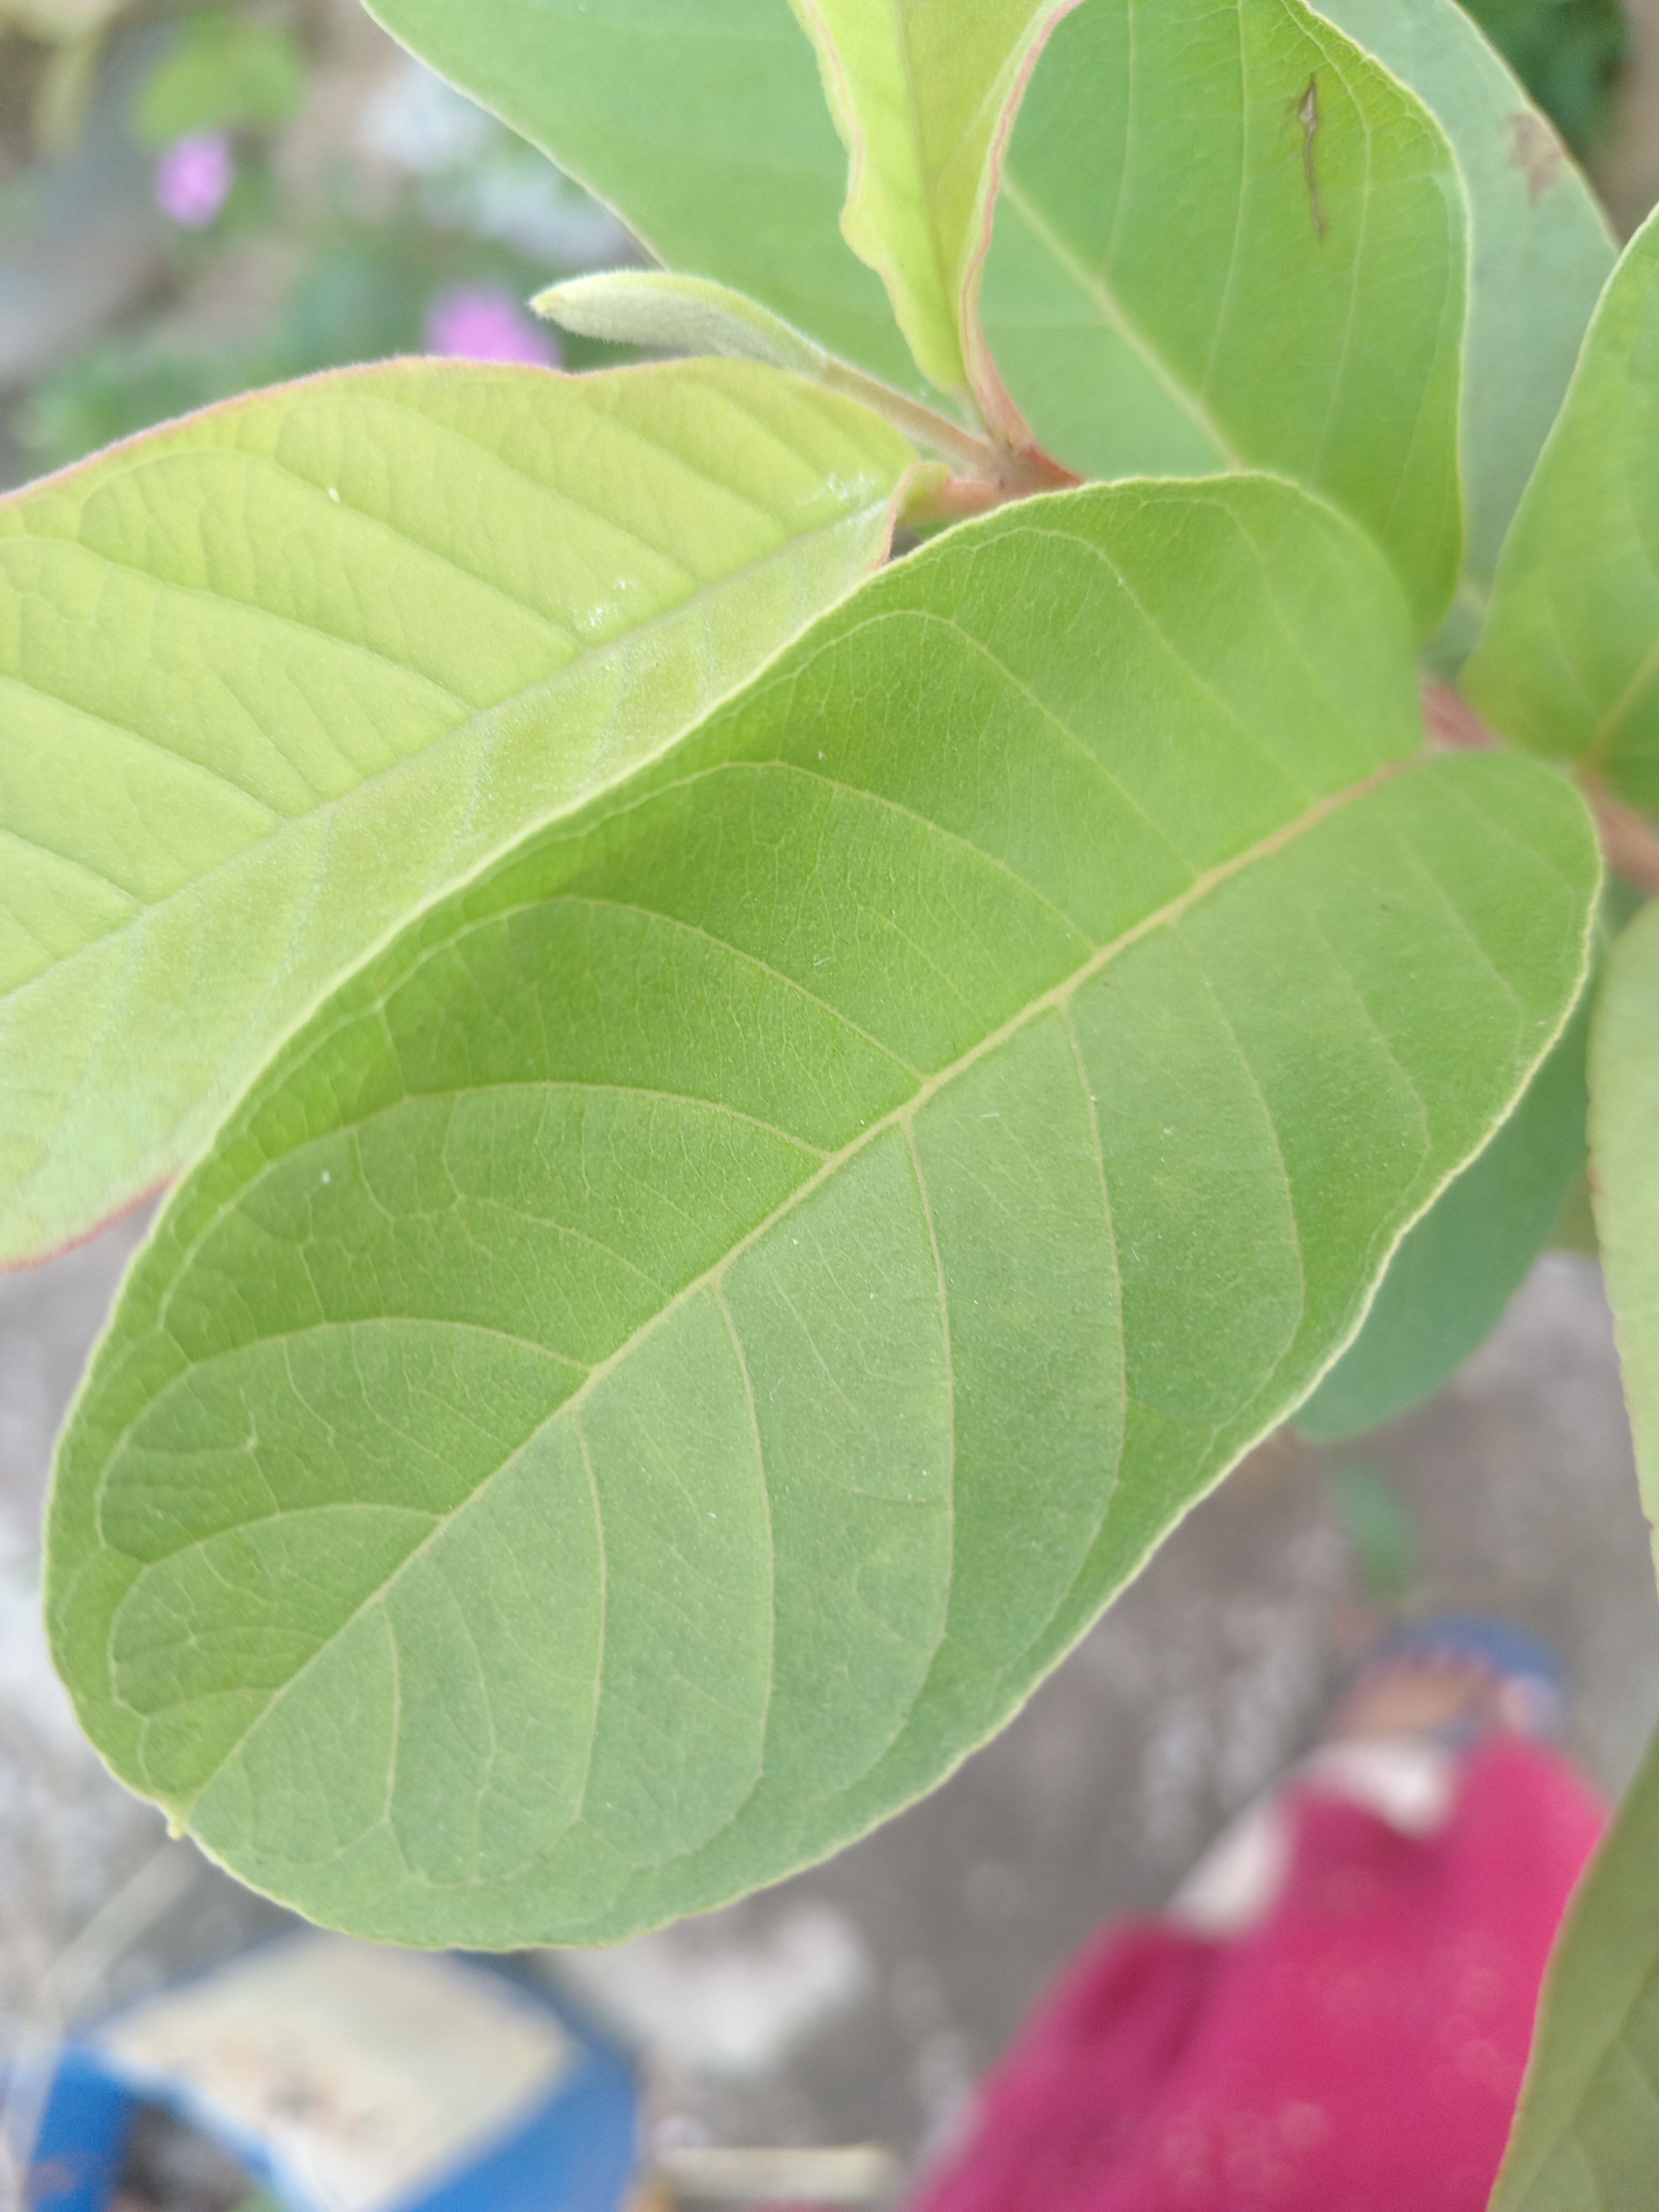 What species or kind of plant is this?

guava
